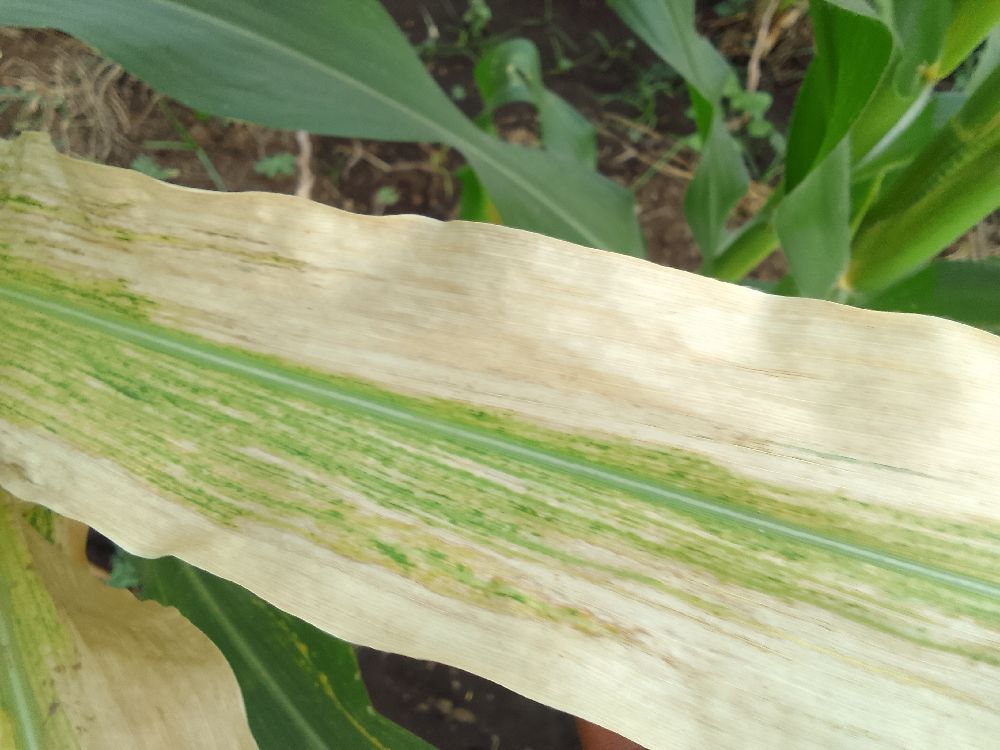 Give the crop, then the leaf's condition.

maize, maize lethal necrosis
